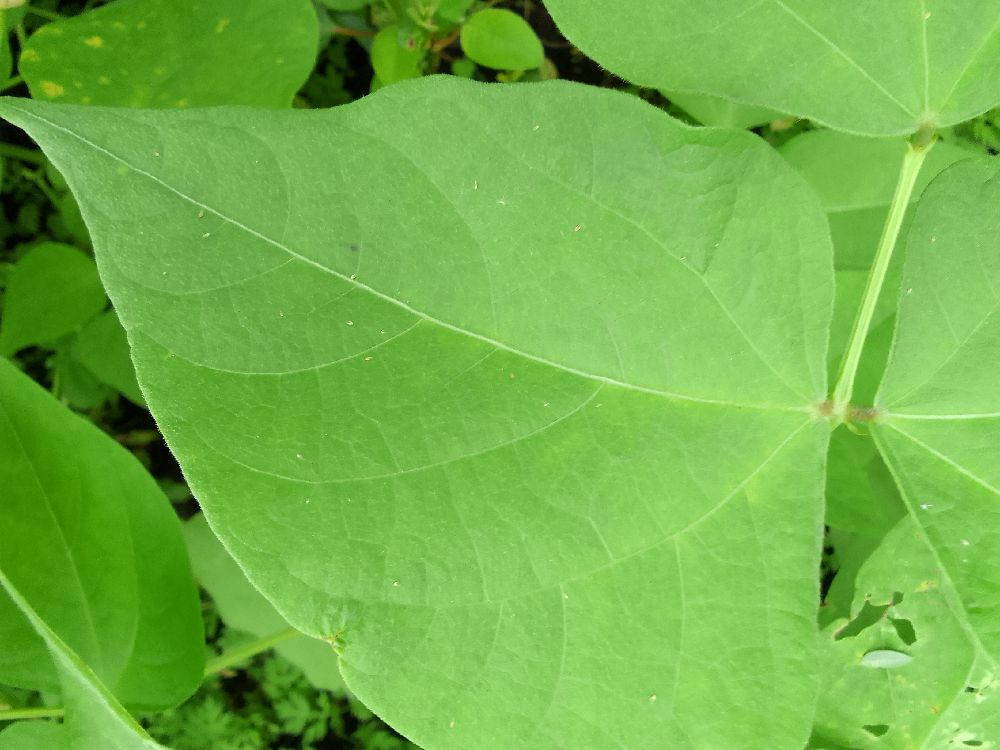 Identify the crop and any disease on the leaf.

common bean, healthy
